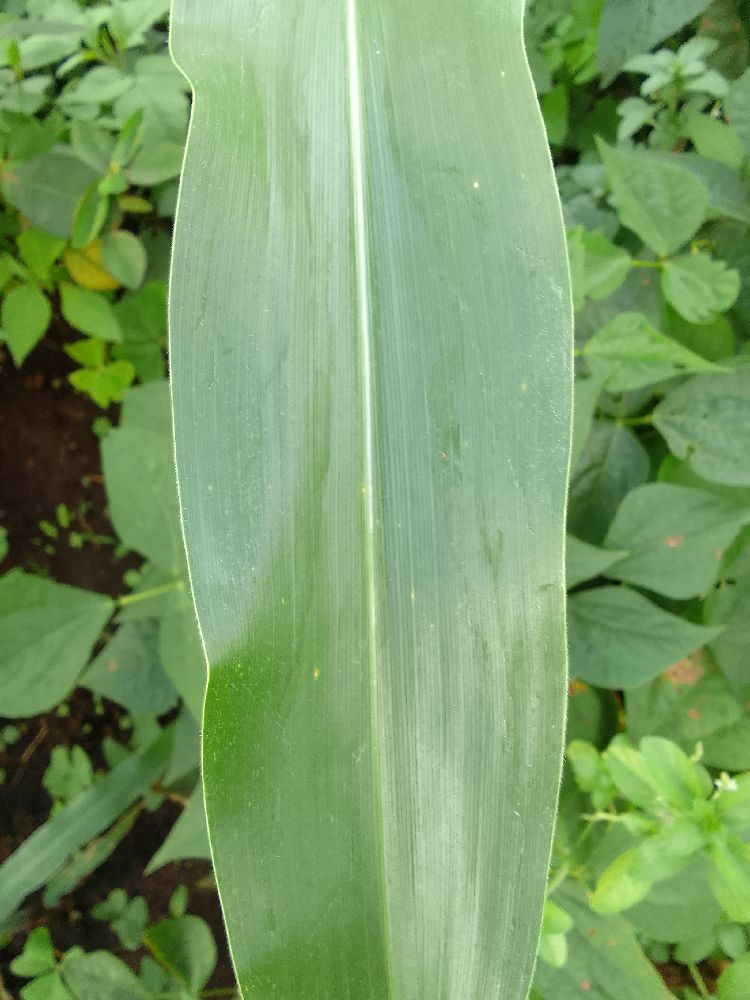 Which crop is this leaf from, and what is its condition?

maize, healthy
